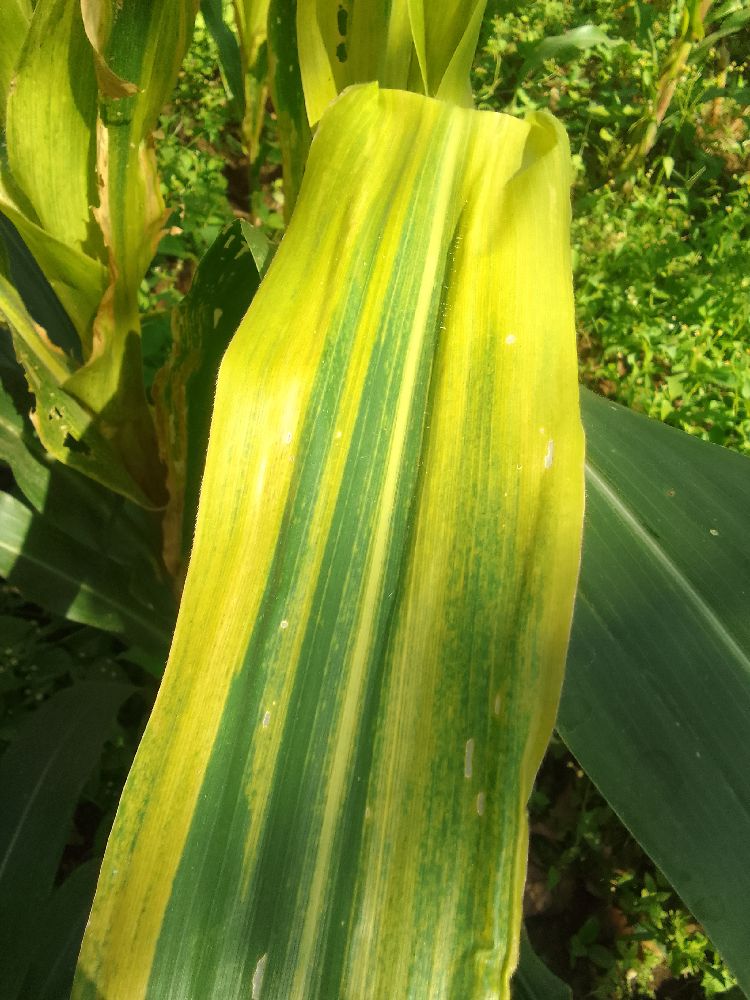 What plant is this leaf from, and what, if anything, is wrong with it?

maize, maize lethal necrosis
